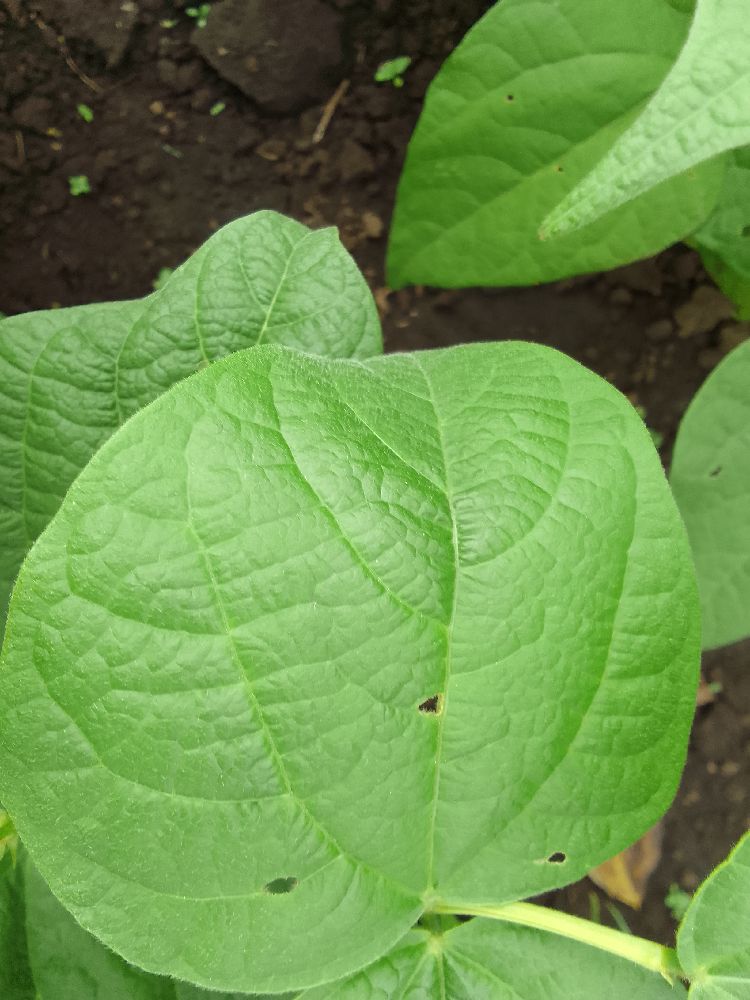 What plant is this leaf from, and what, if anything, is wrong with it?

common bean, healthy
